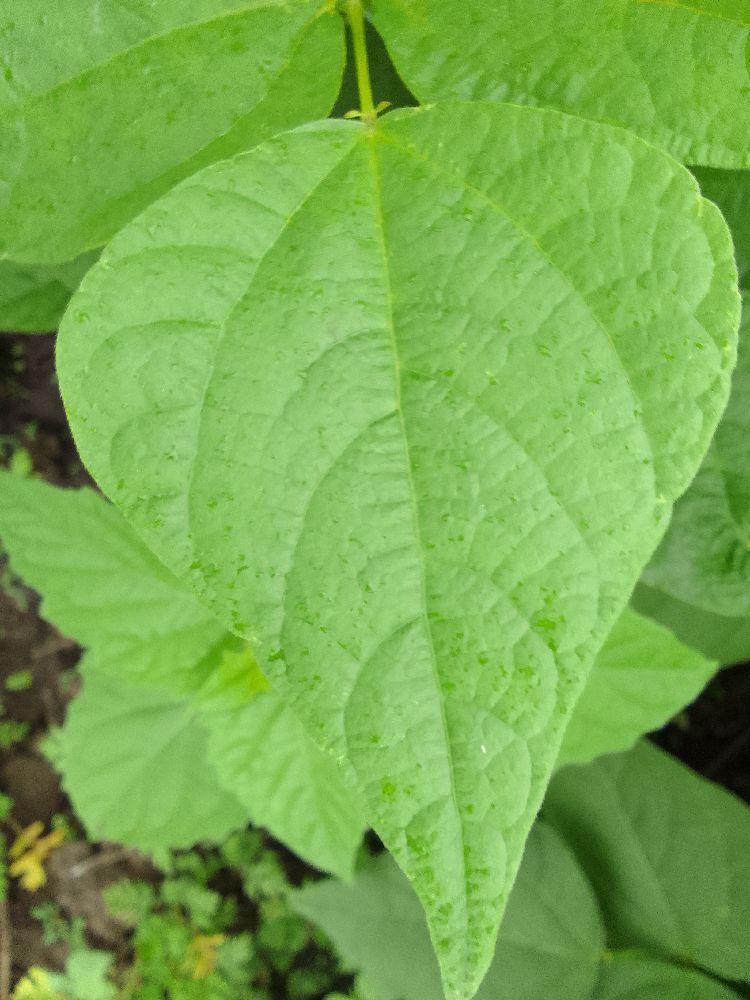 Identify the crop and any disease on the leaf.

common bean, healthy
